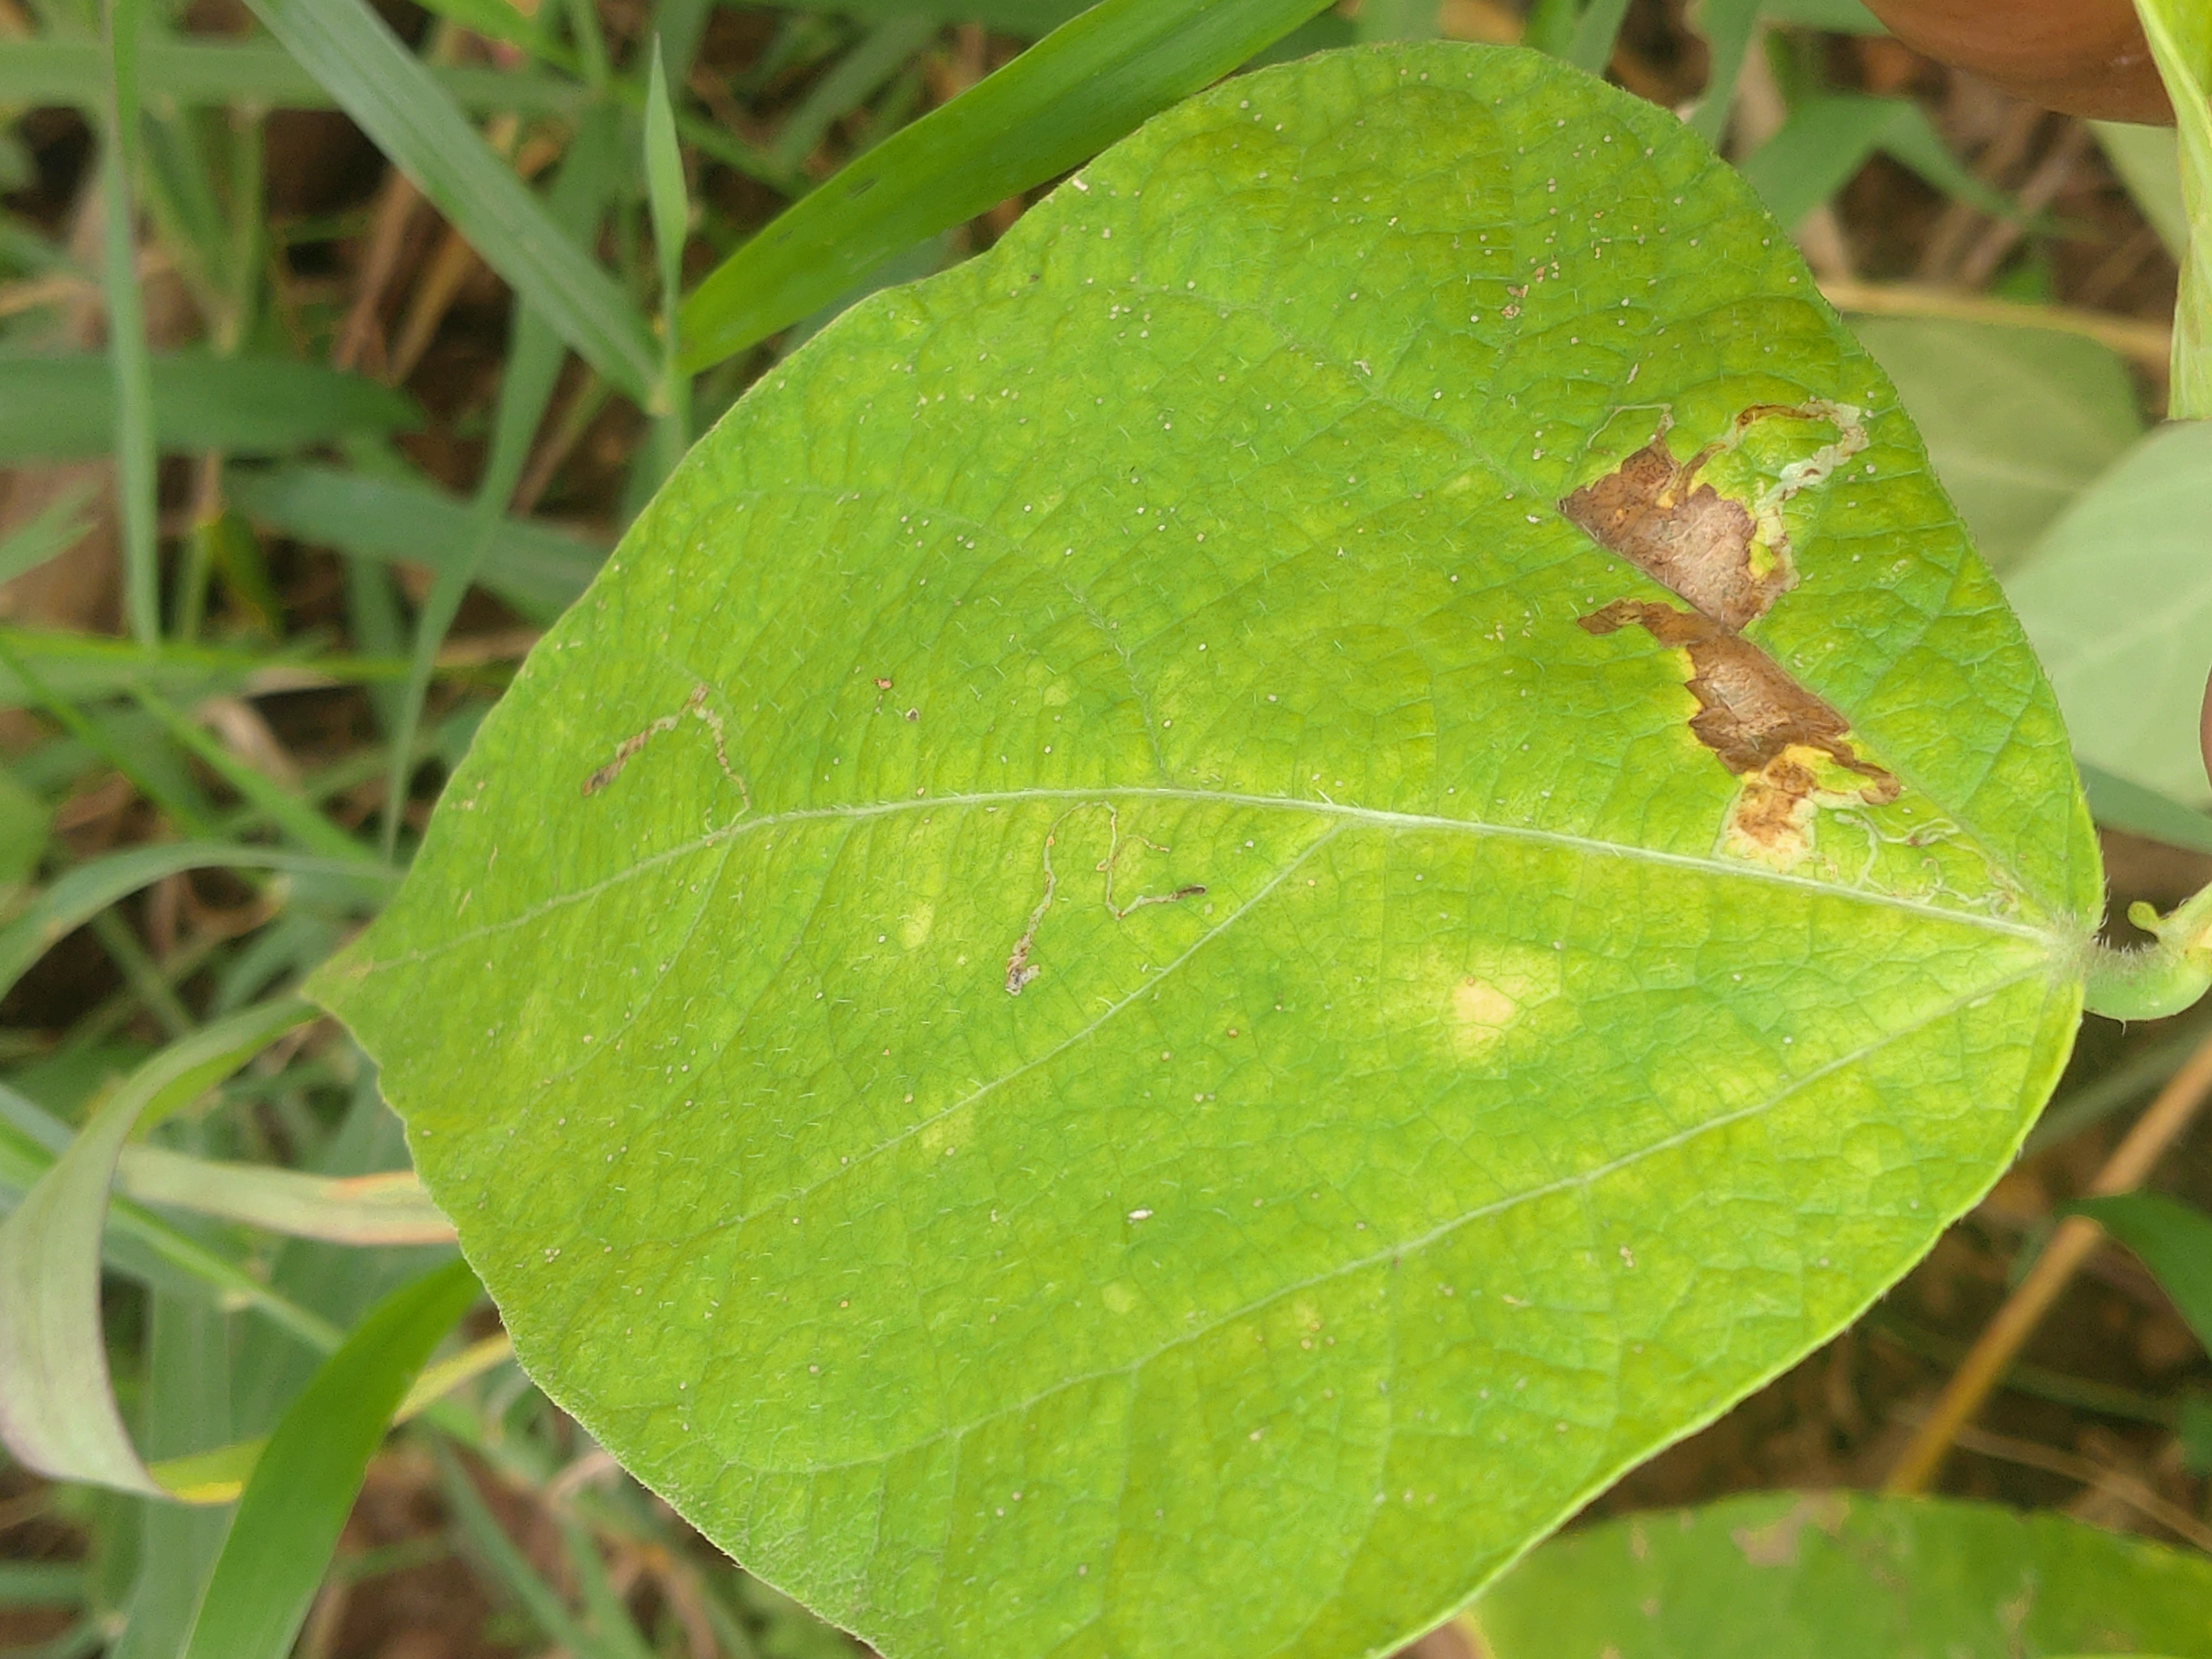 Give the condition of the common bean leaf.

rust
